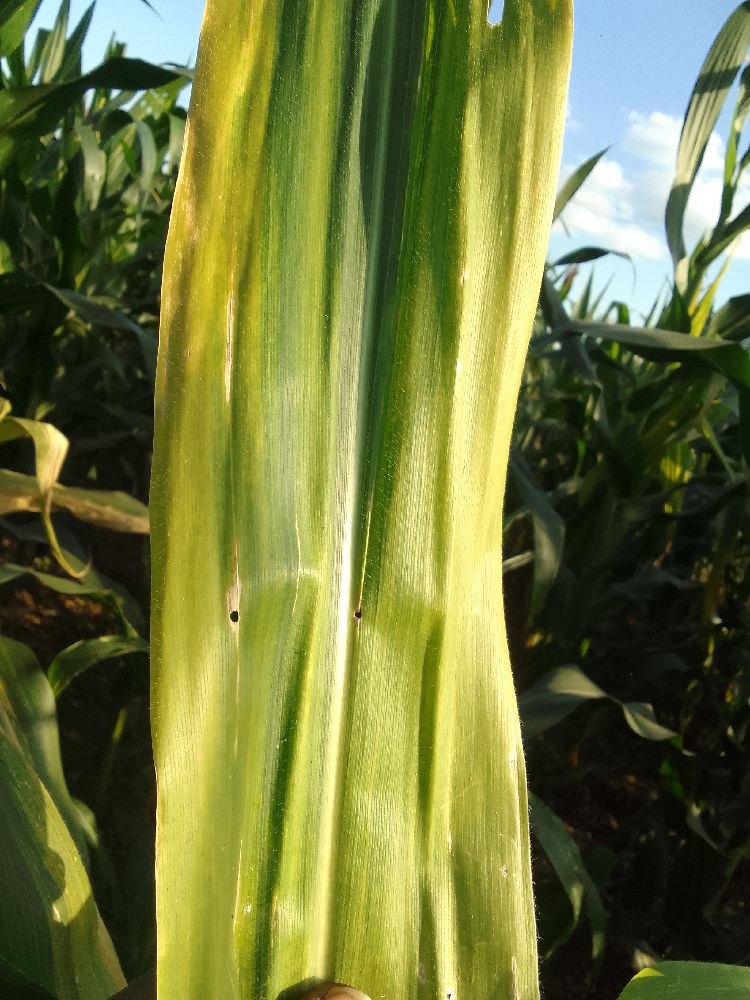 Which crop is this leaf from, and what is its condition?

maize, maize lethal necrosis
